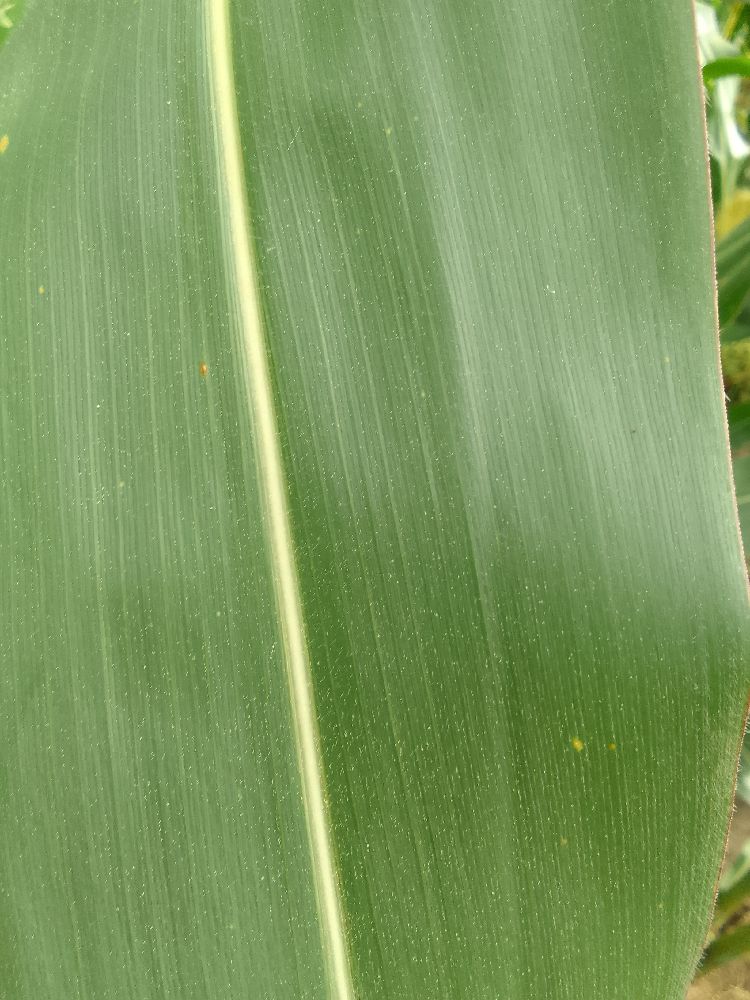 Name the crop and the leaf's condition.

maize, healthy
